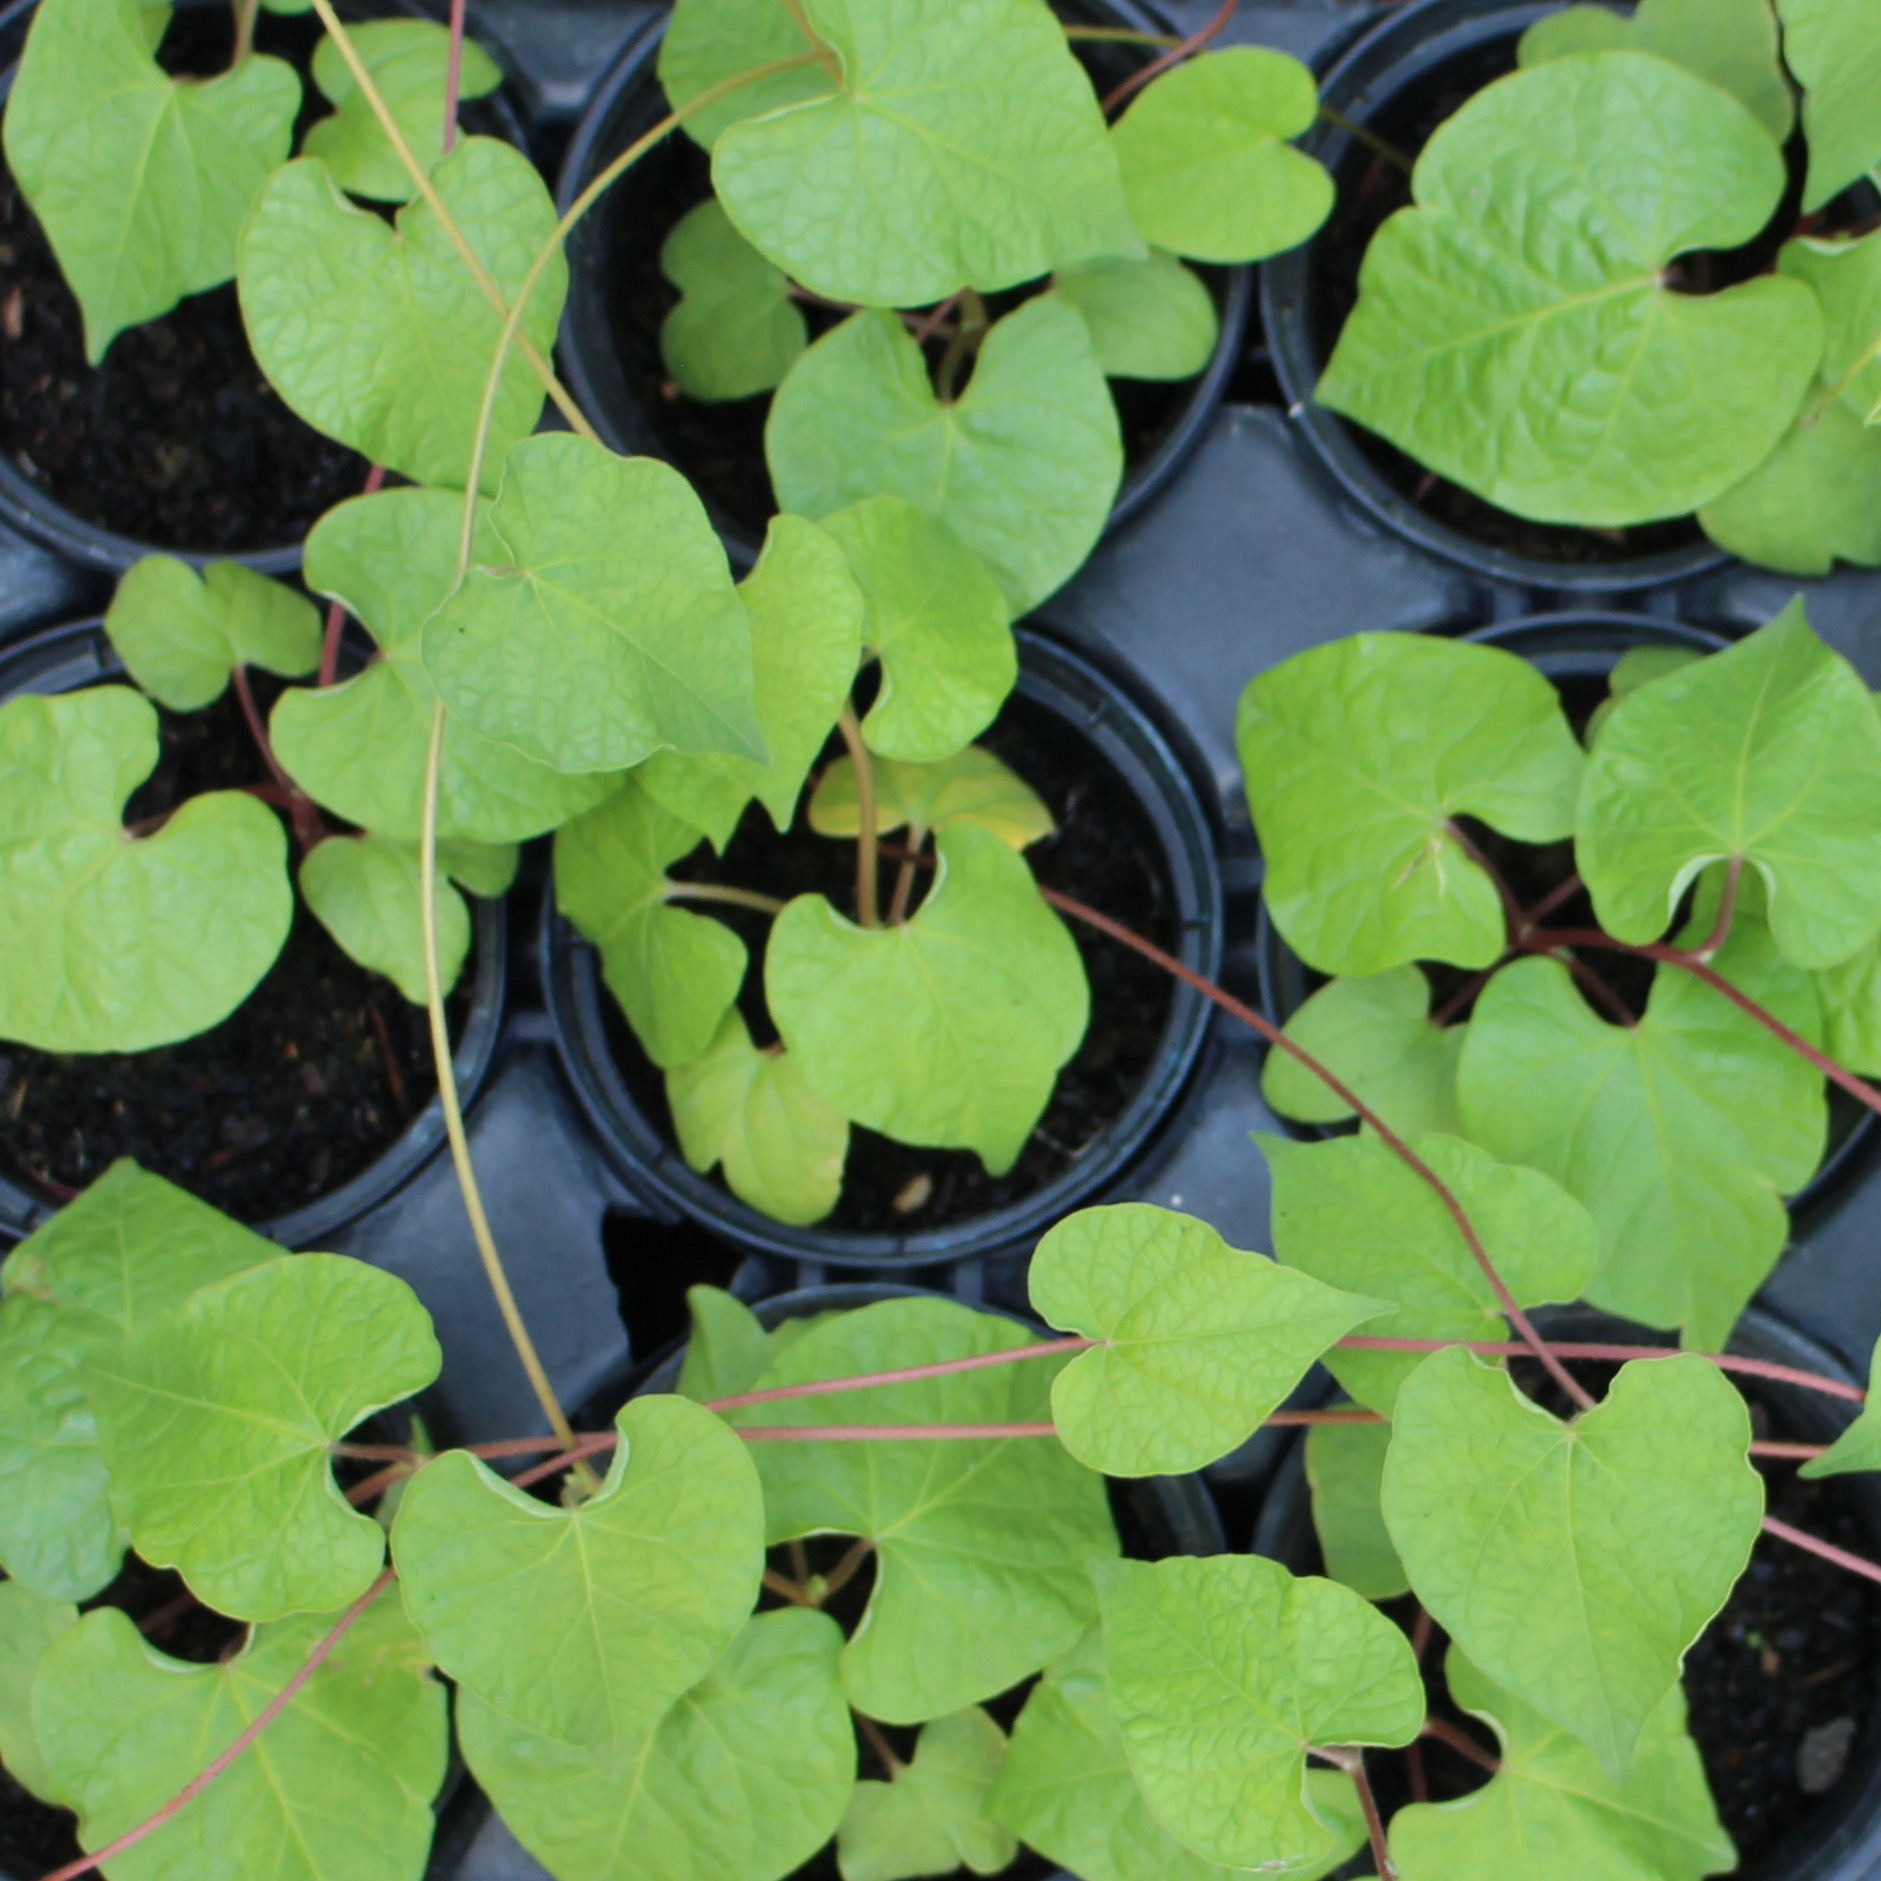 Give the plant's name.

Convolvulus arvensis
